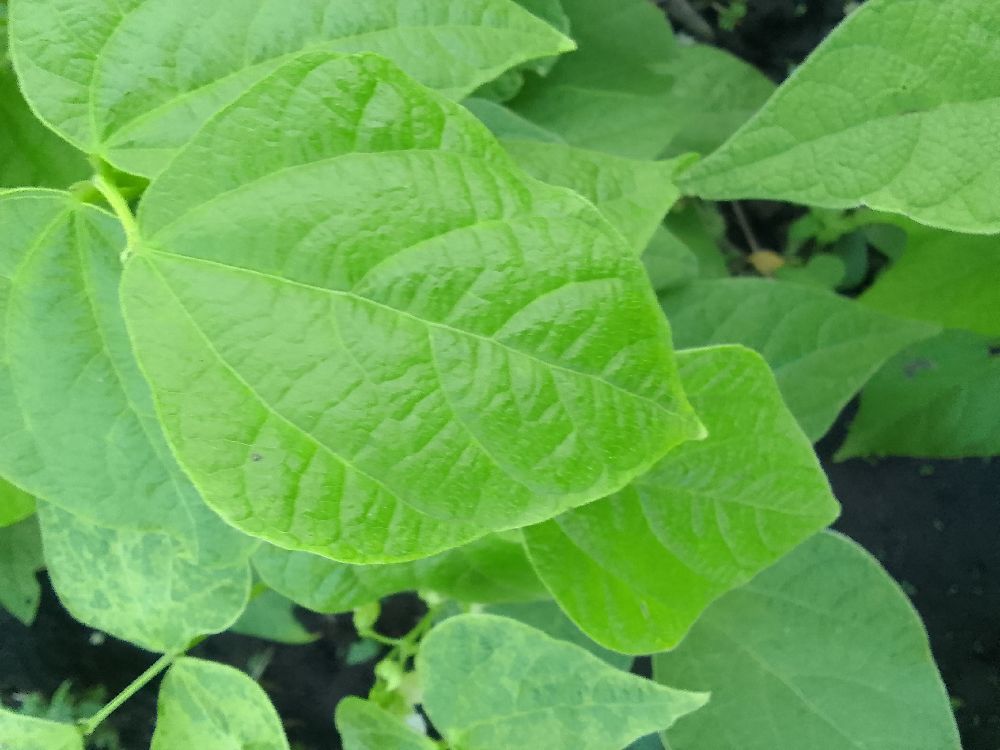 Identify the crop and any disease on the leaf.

common bean, healthy
